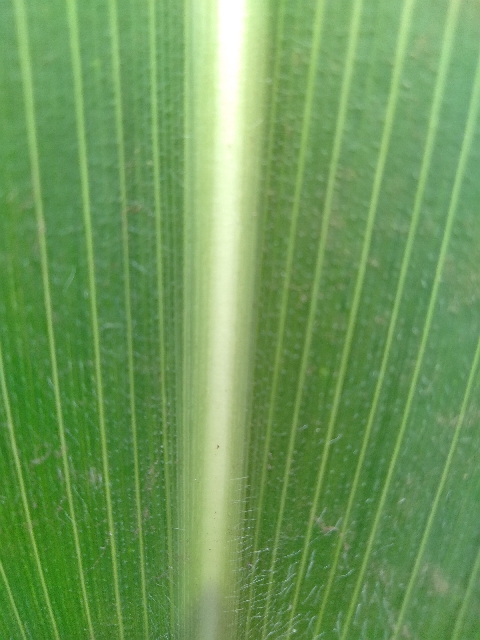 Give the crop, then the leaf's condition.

maize, healthy
